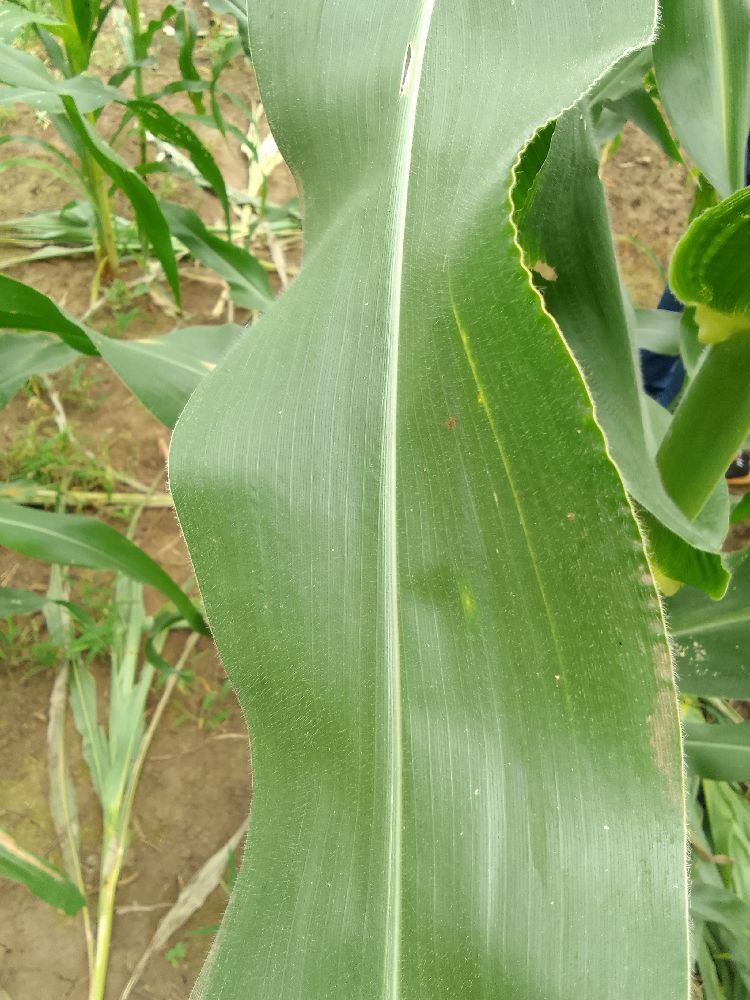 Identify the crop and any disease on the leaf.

maize, healthy
